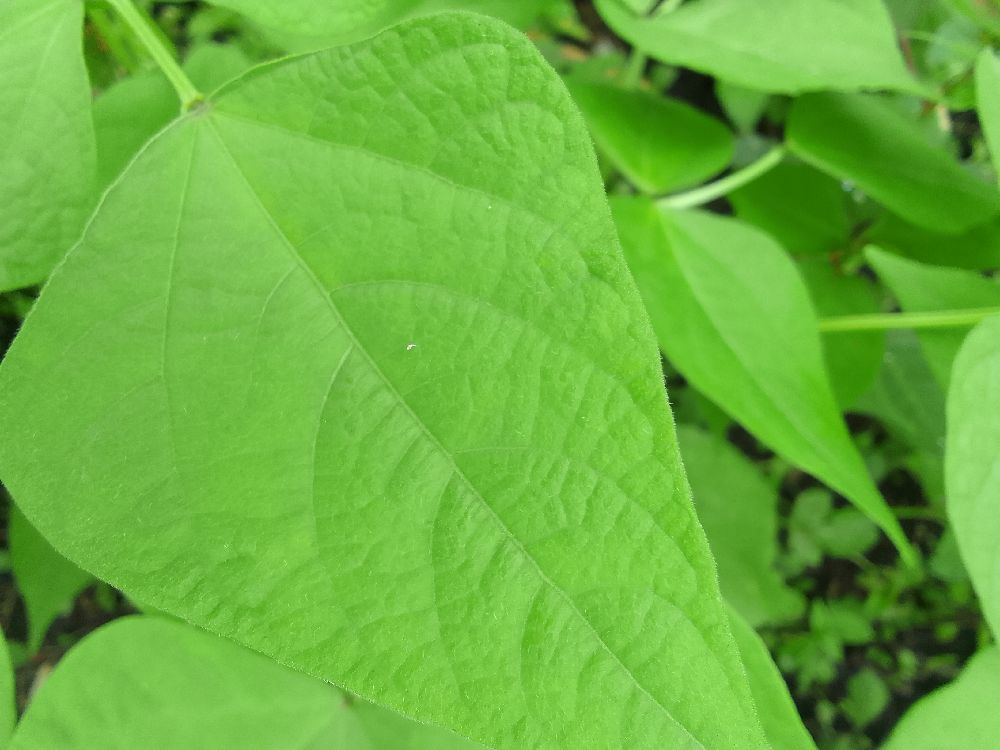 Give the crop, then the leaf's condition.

common bean, healthy
